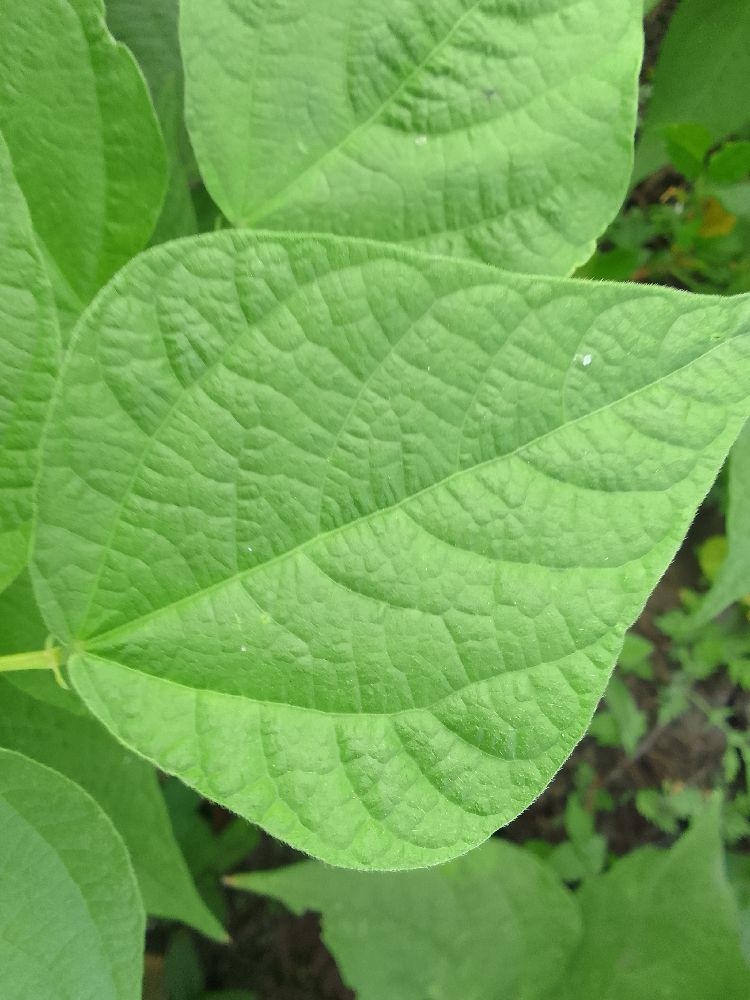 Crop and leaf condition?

common bean, healthy
